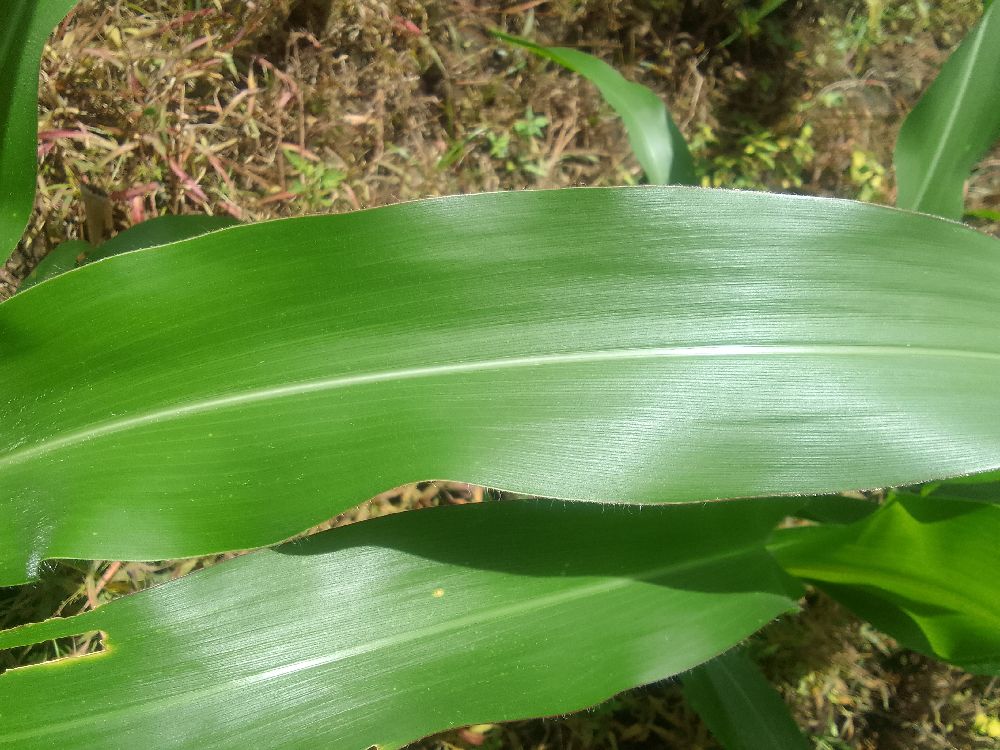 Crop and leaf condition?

maize, healthy
